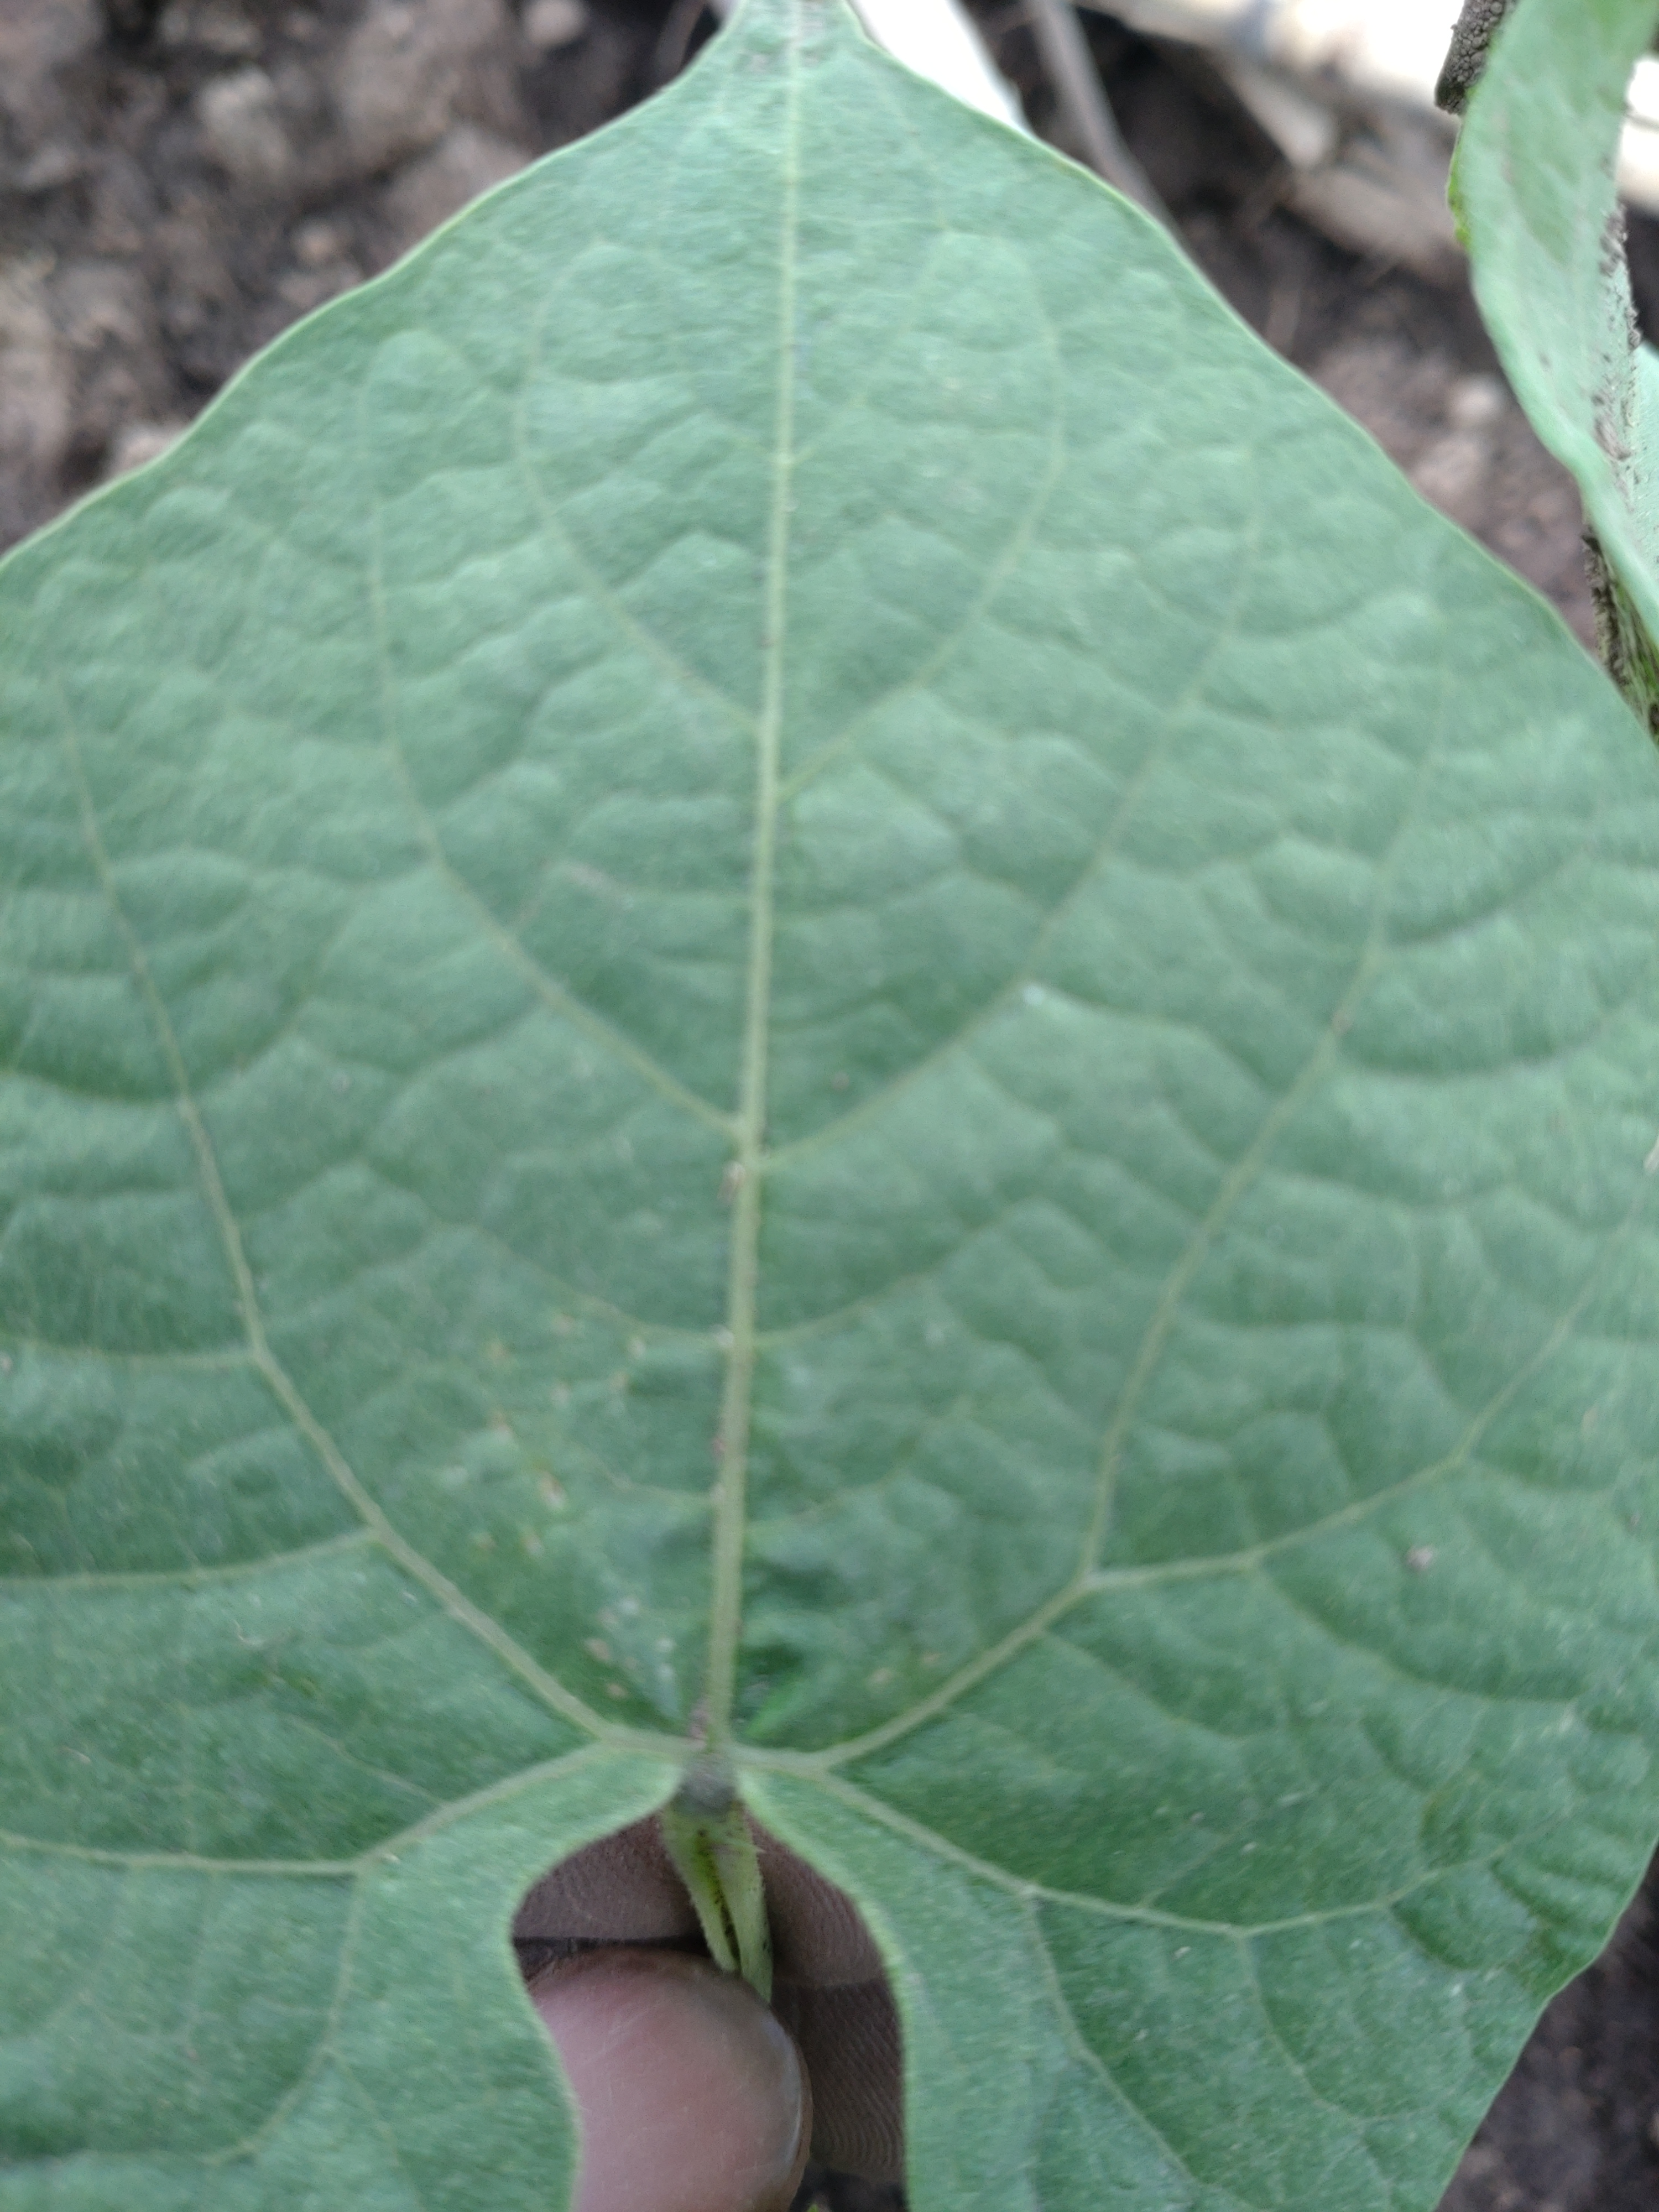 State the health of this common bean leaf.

healthy
